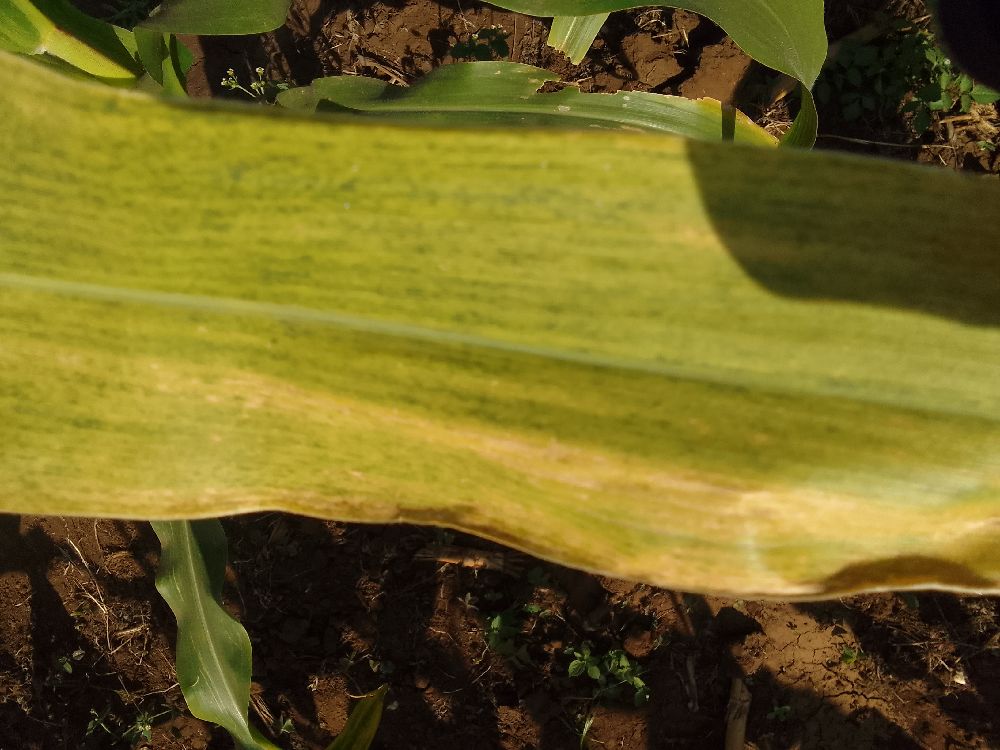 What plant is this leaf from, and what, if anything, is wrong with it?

maize, maize lethal necrosis
